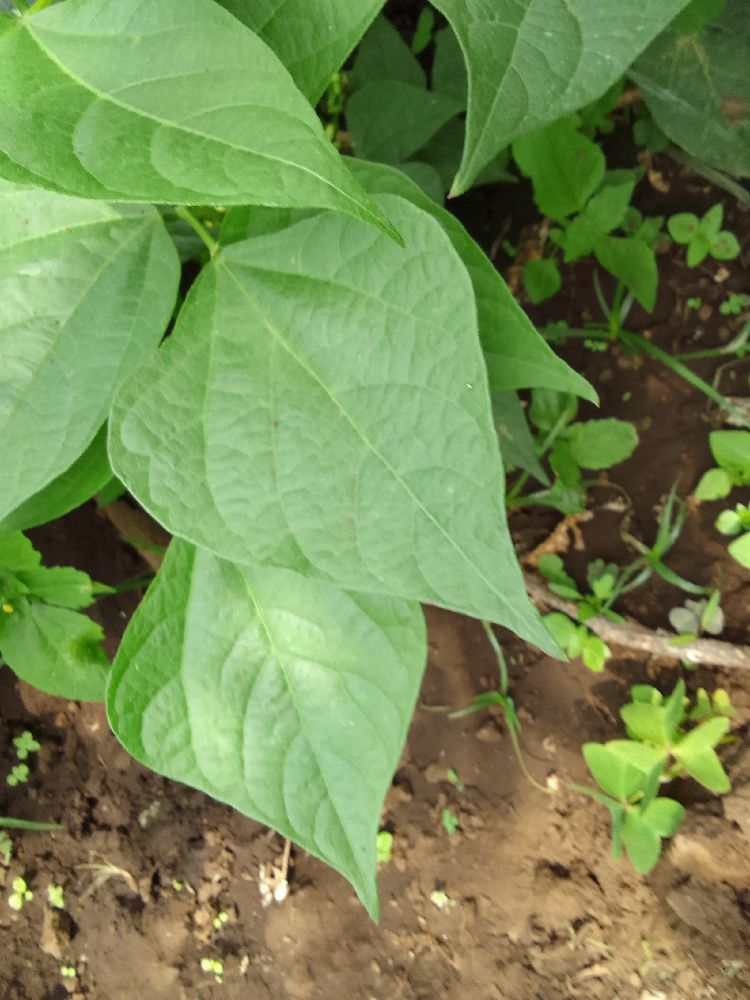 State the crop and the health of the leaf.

common bean, healthy
